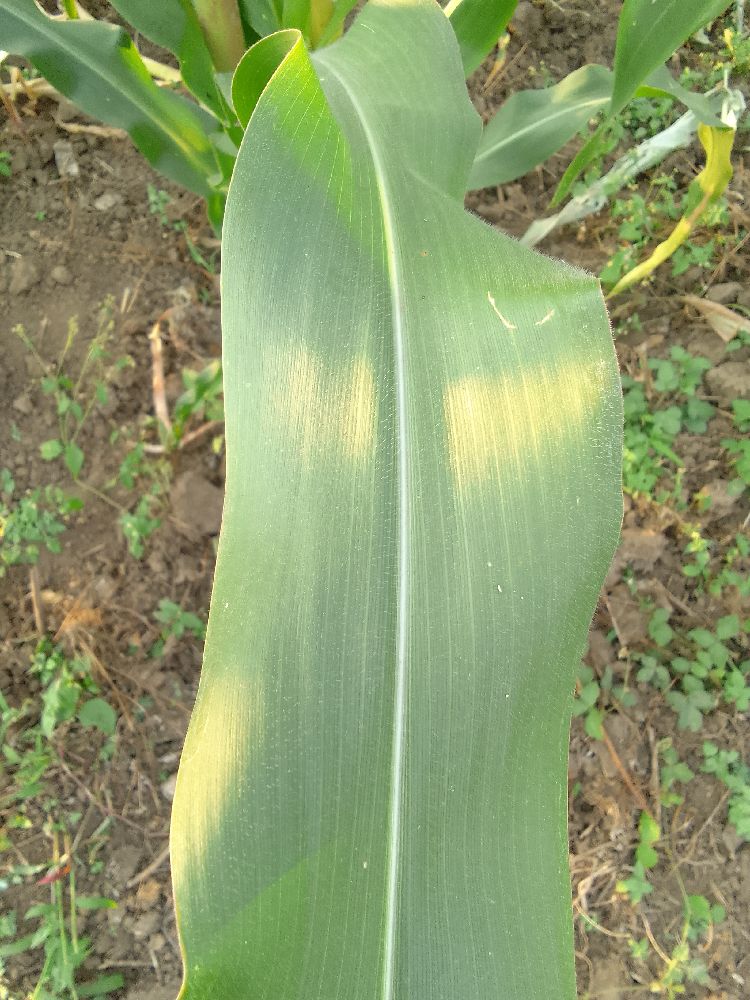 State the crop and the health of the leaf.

maize, healthy
